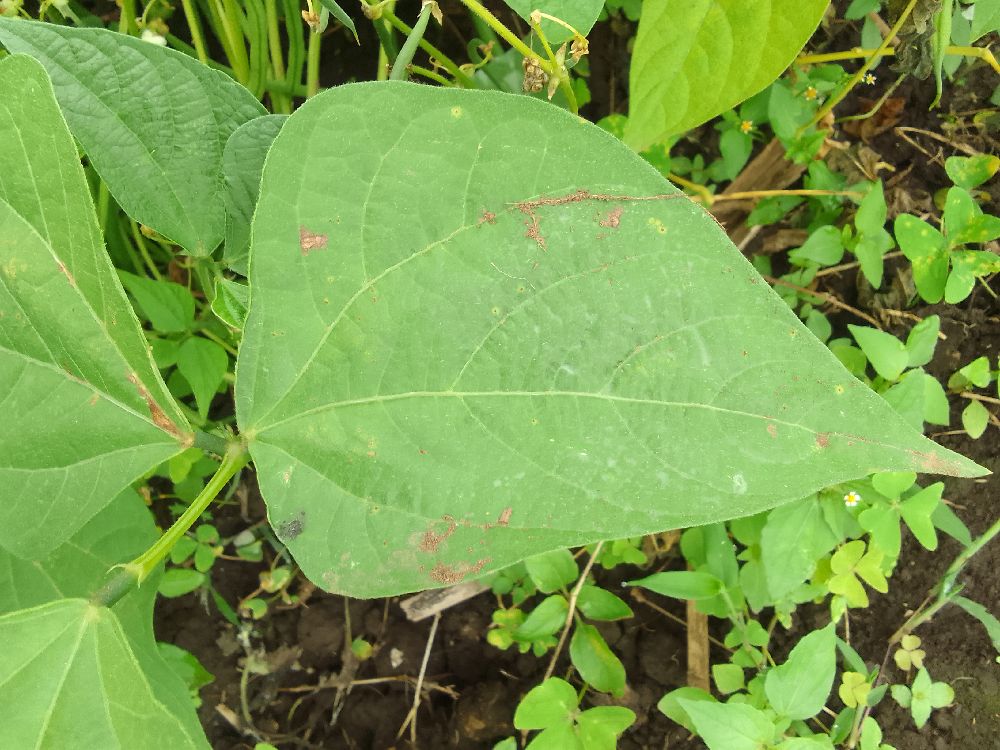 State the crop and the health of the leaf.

common bean, healthy
